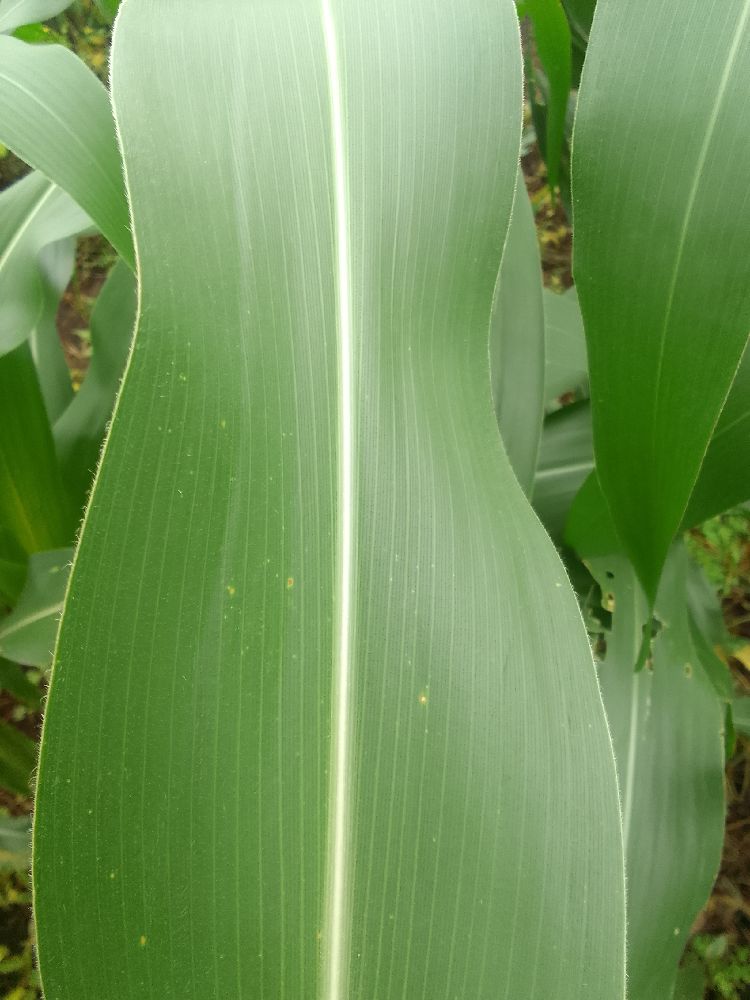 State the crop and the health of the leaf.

maize, healthy
